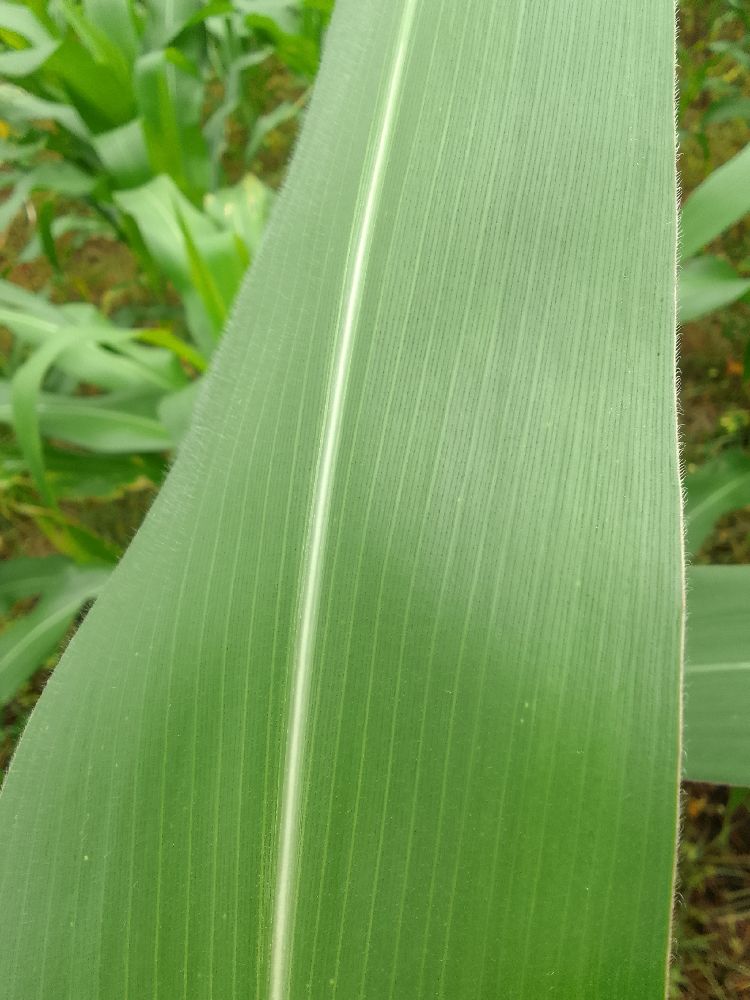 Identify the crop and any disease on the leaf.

maize, healthy
